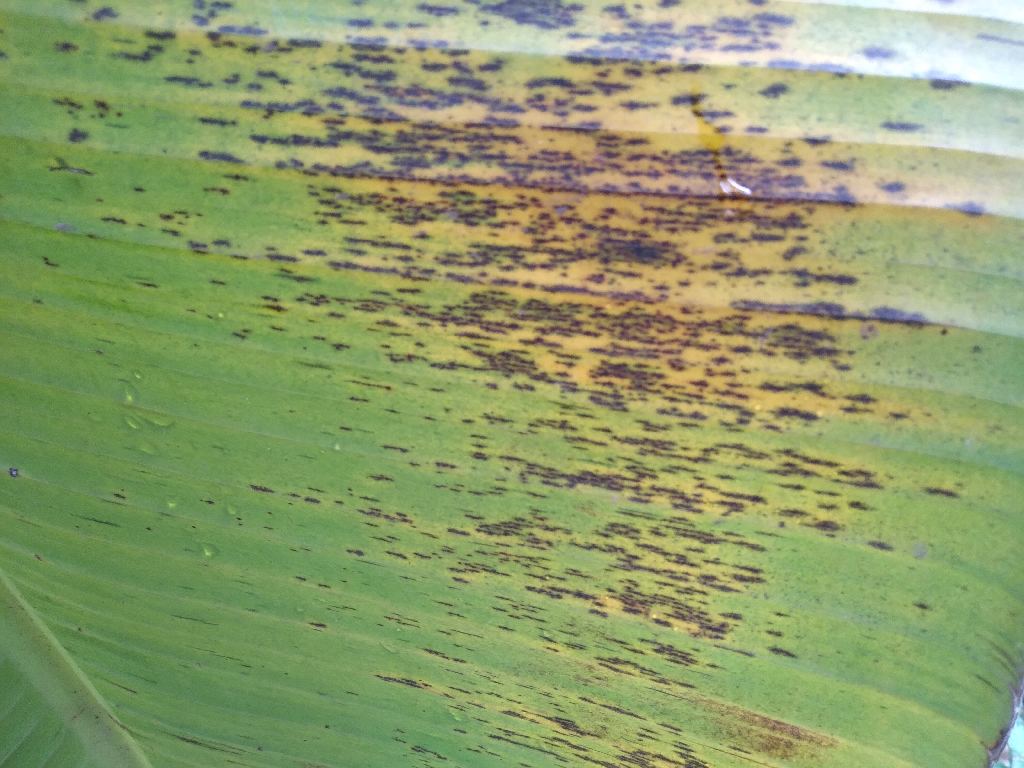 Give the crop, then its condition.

banana, black sigatoka
